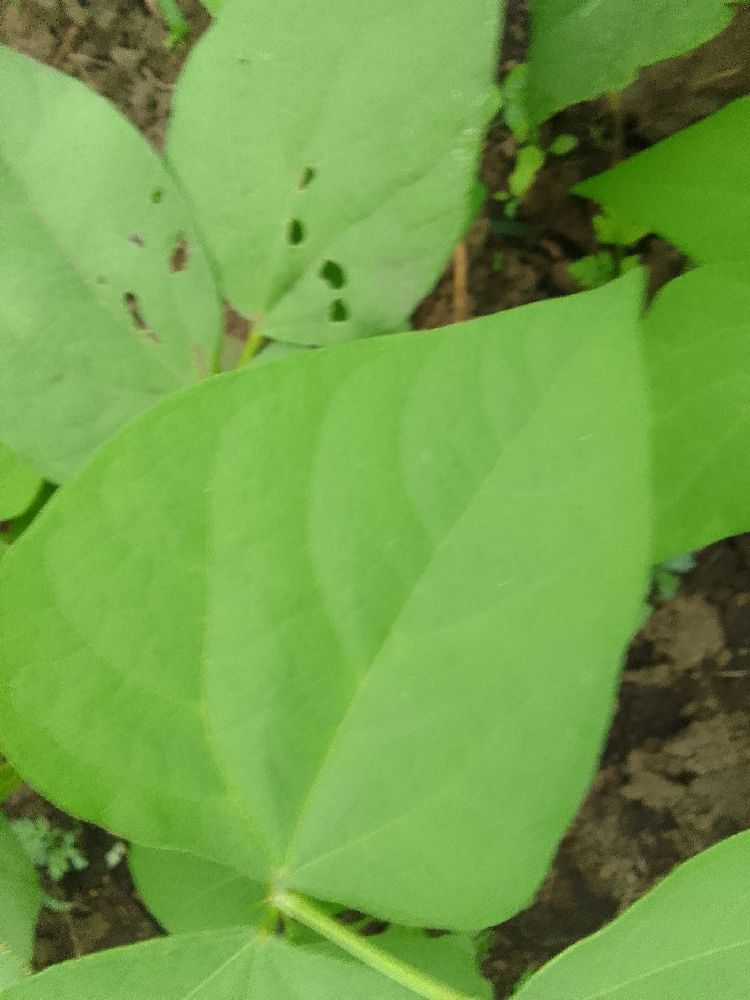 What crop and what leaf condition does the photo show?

common bean, healthy
